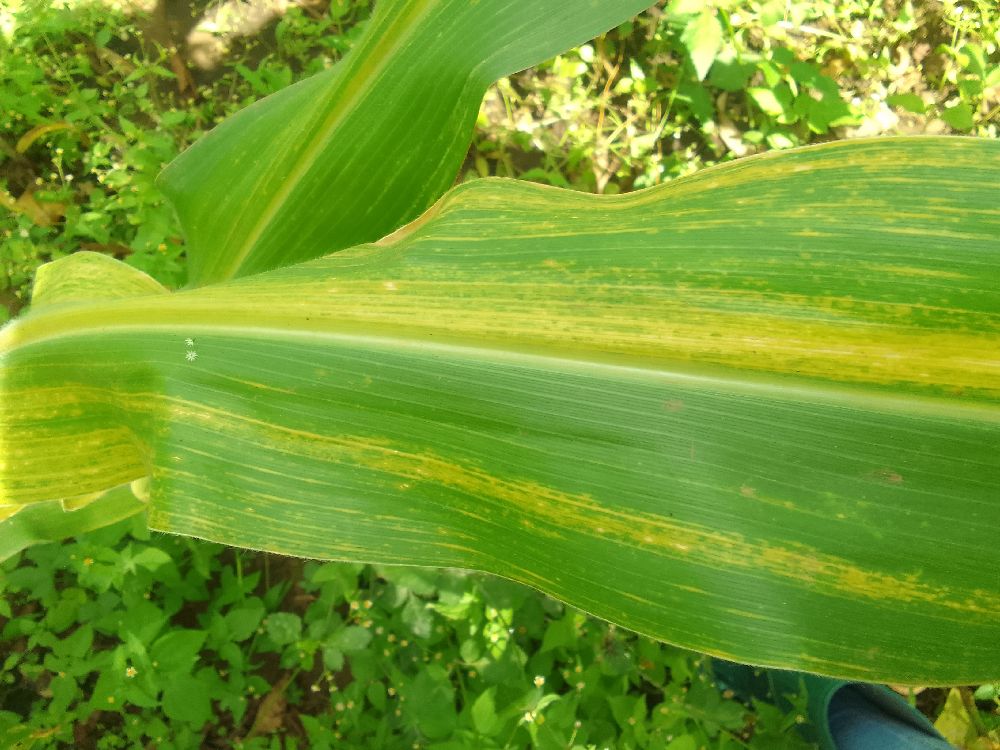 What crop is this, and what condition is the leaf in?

maize, maize lethal necrosis
